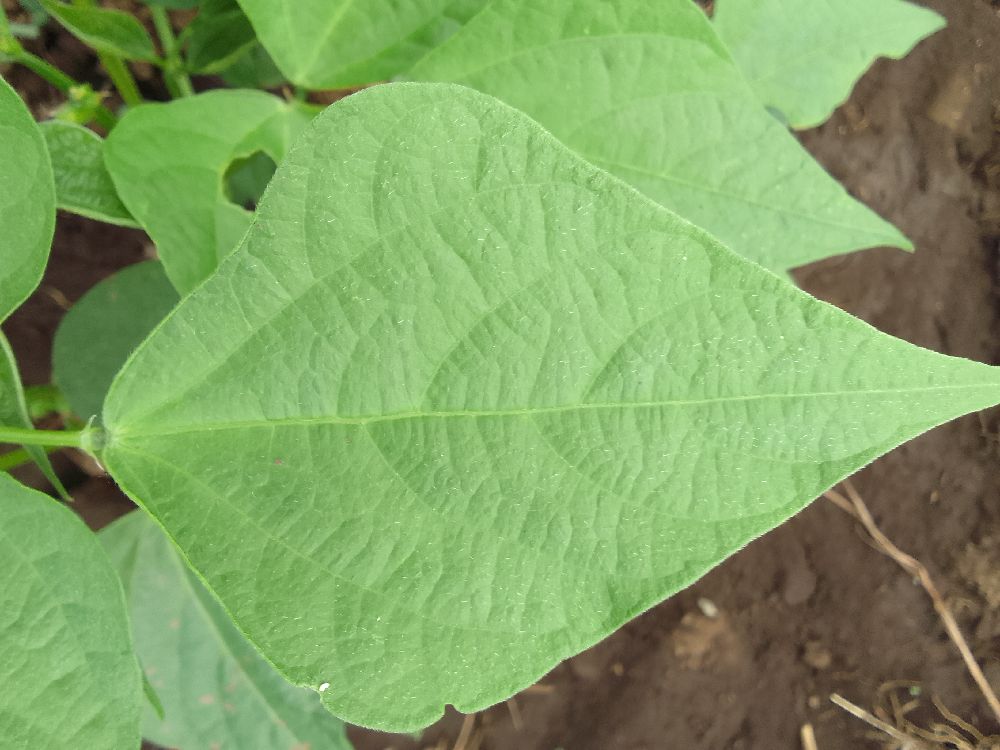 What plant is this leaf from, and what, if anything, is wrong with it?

common bean, healthy
